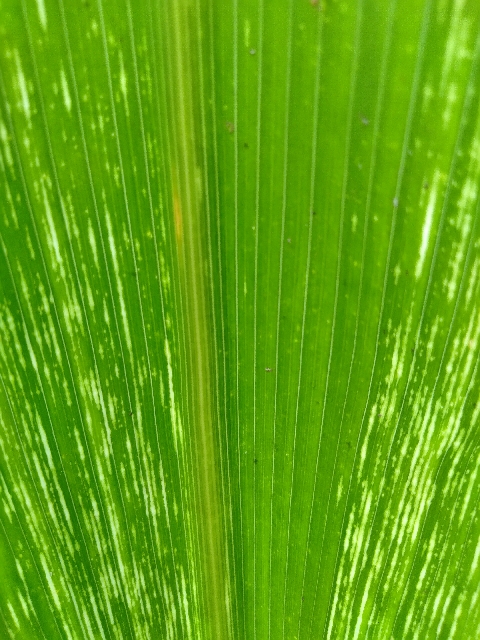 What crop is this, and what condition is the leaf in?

maize, maize streak virus
